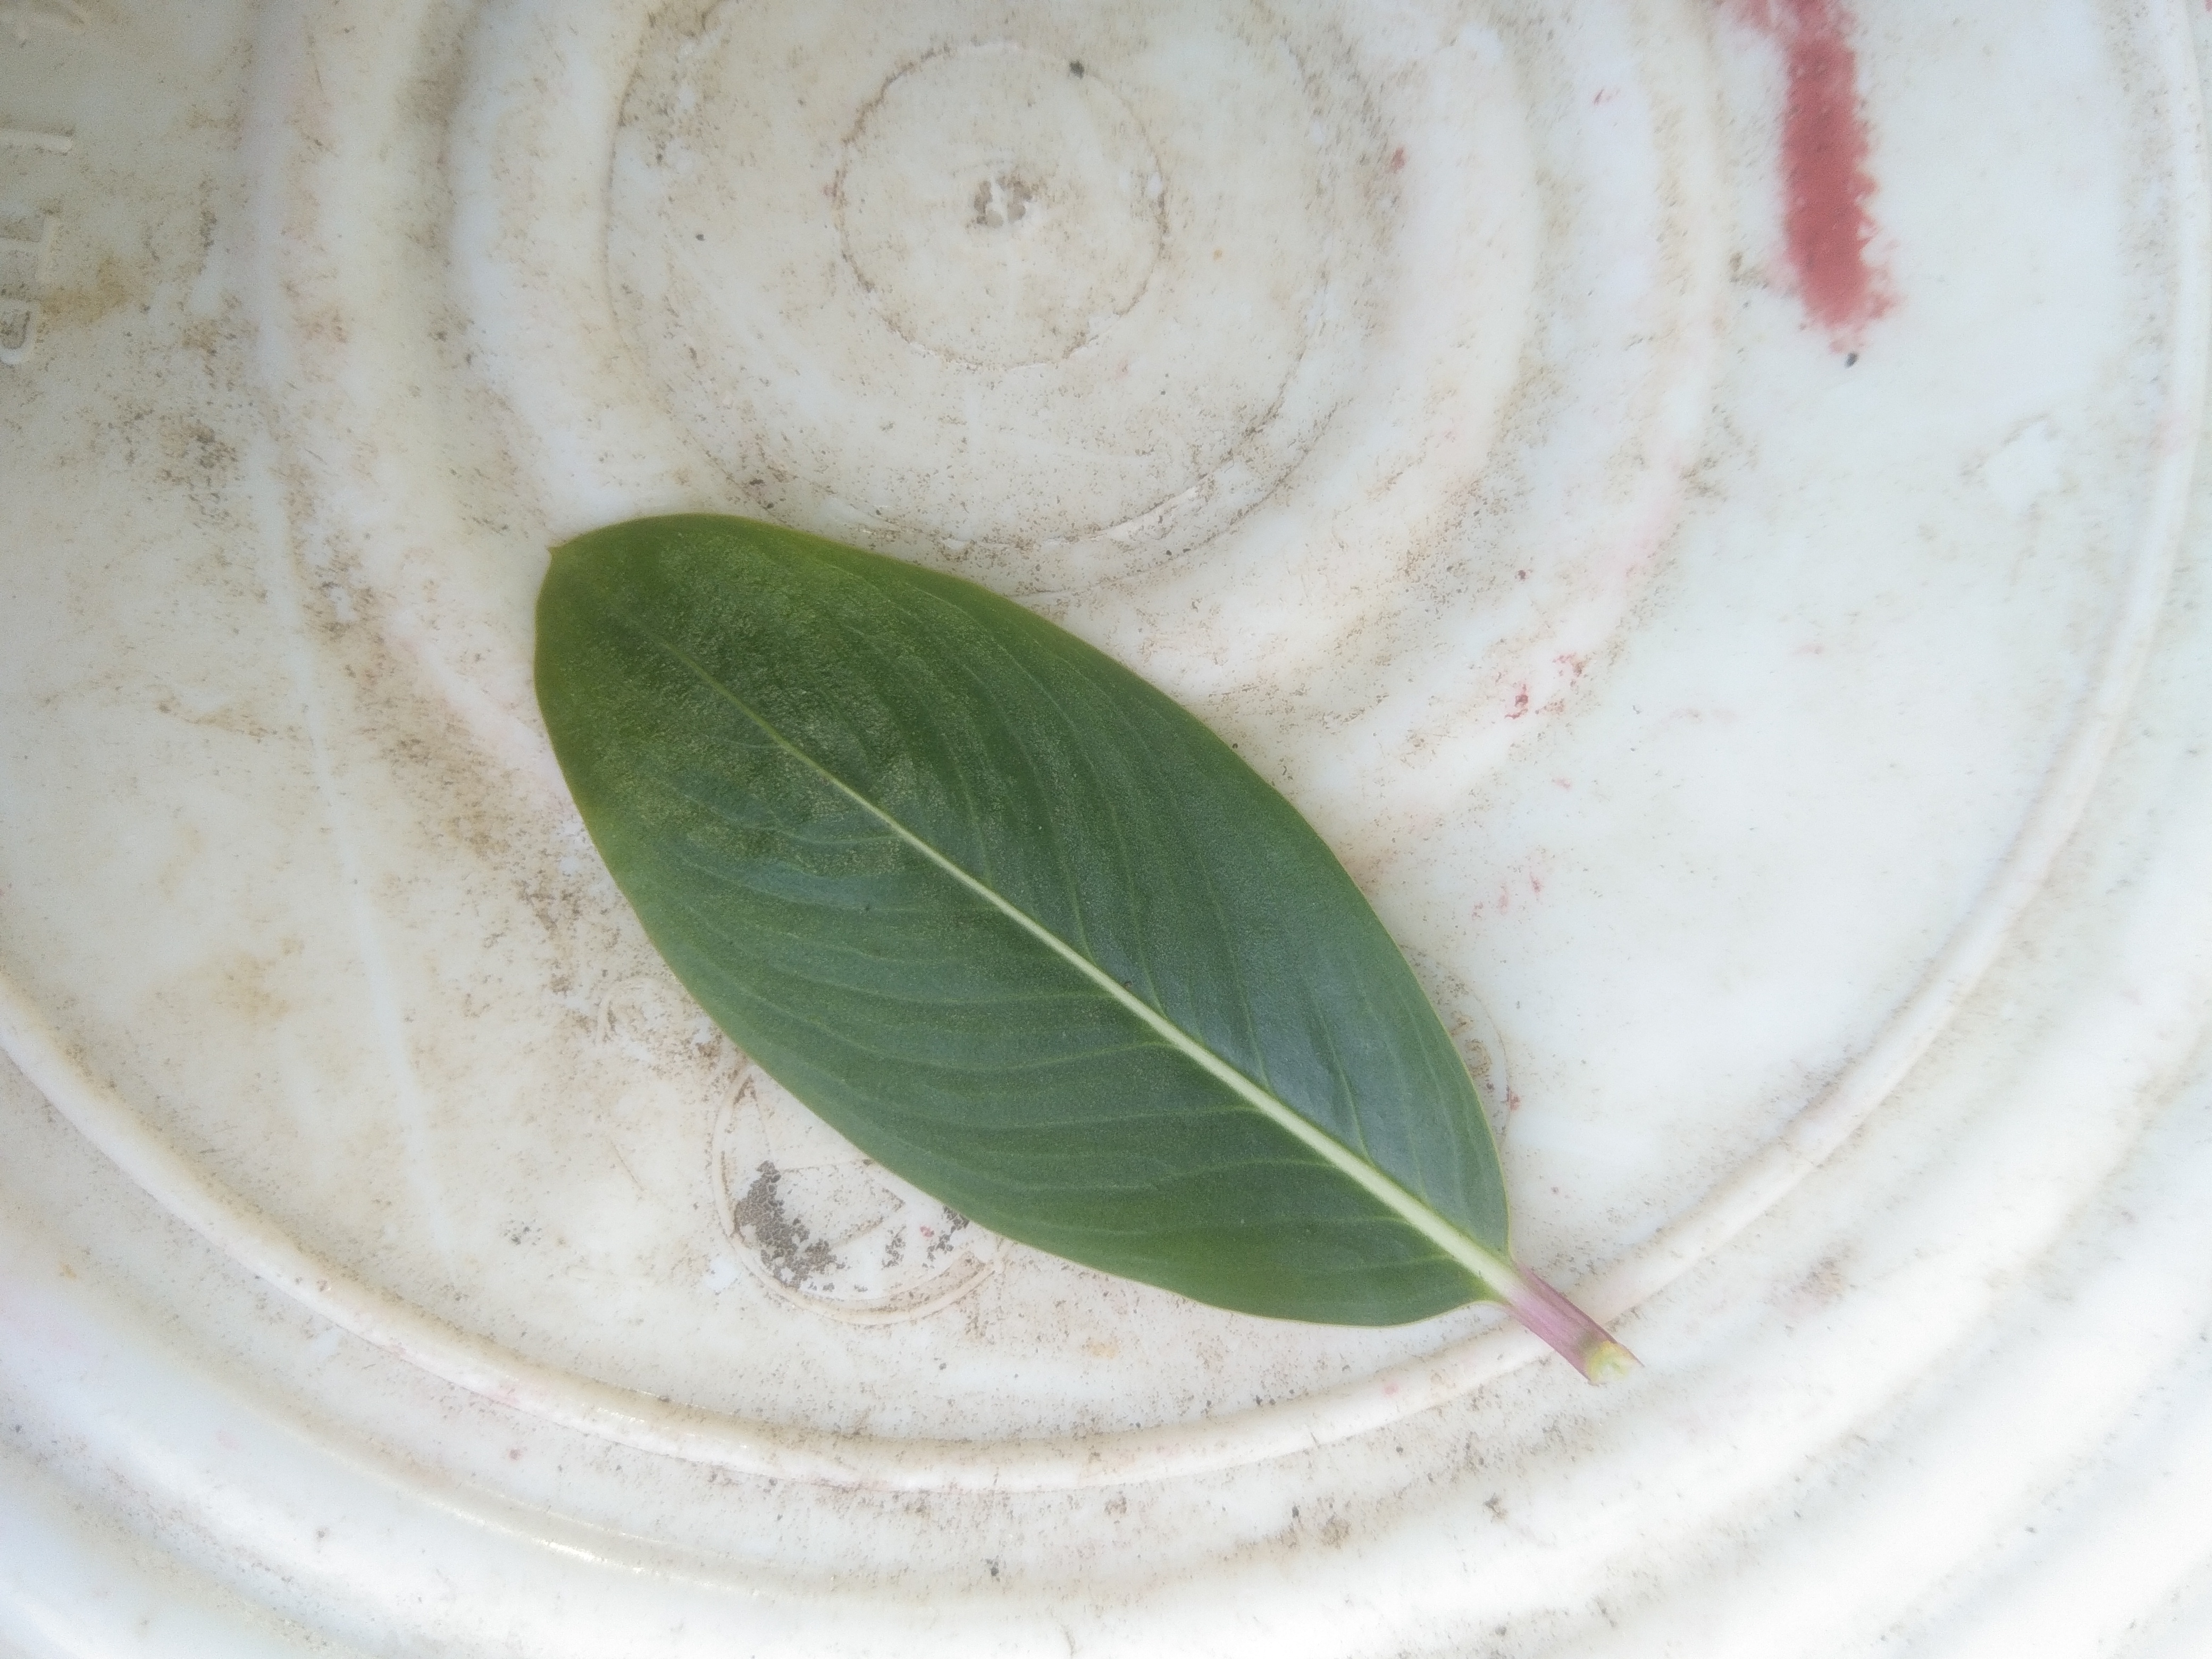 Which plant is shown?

rose periwinkle
